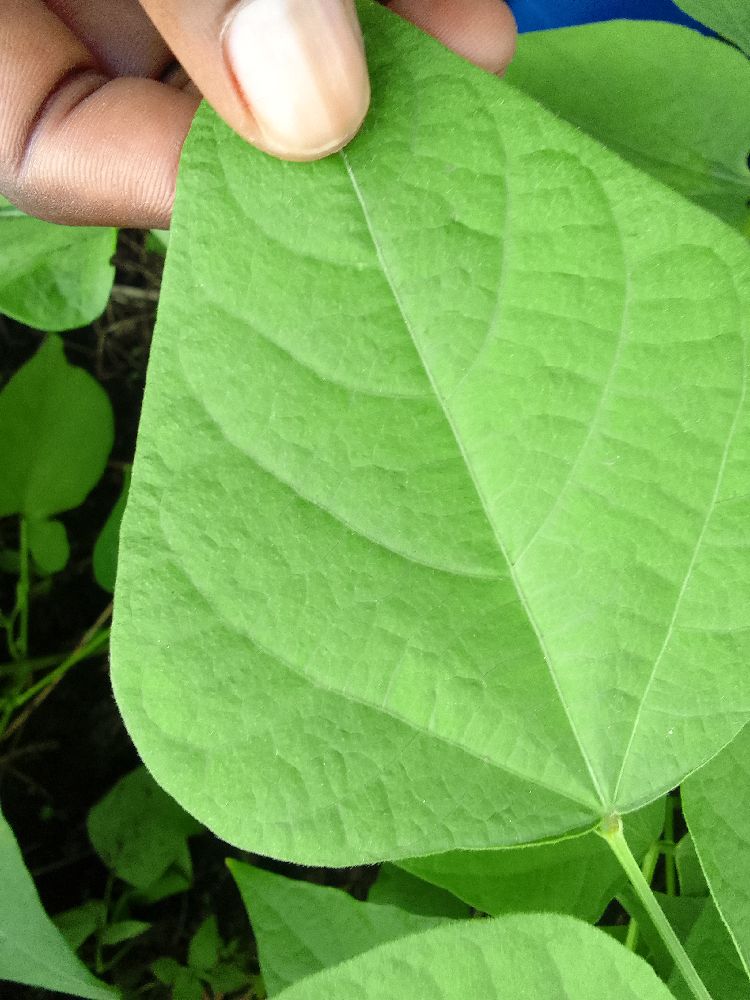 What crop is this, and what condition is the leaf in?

common bean, healthy
